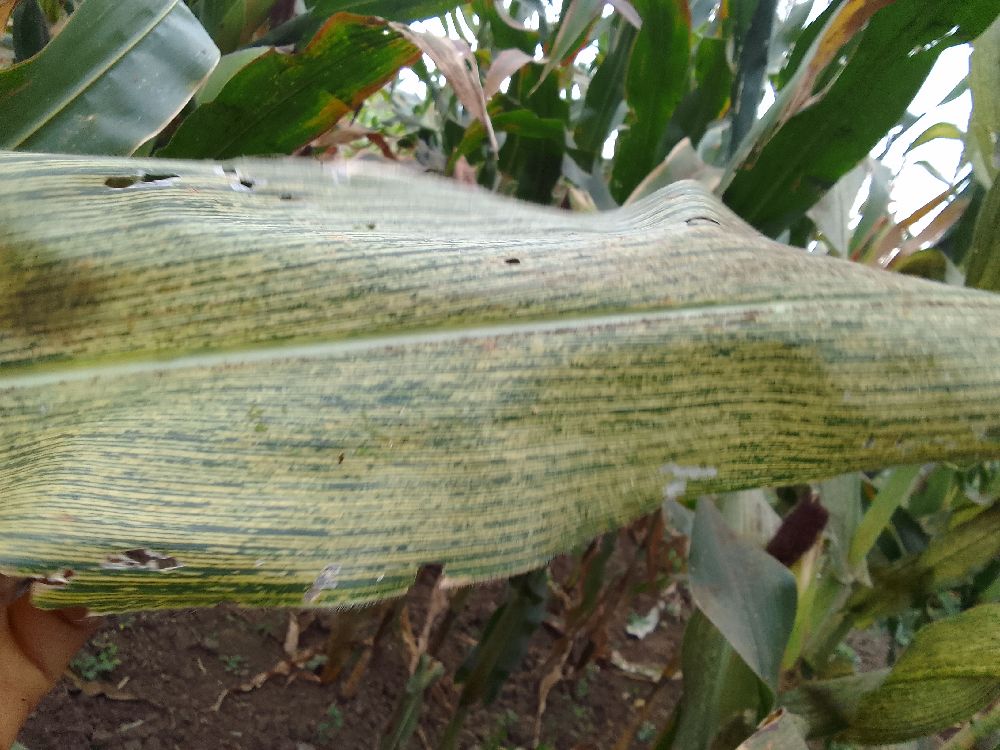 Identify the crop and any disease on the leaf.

maize, maize streak virus
